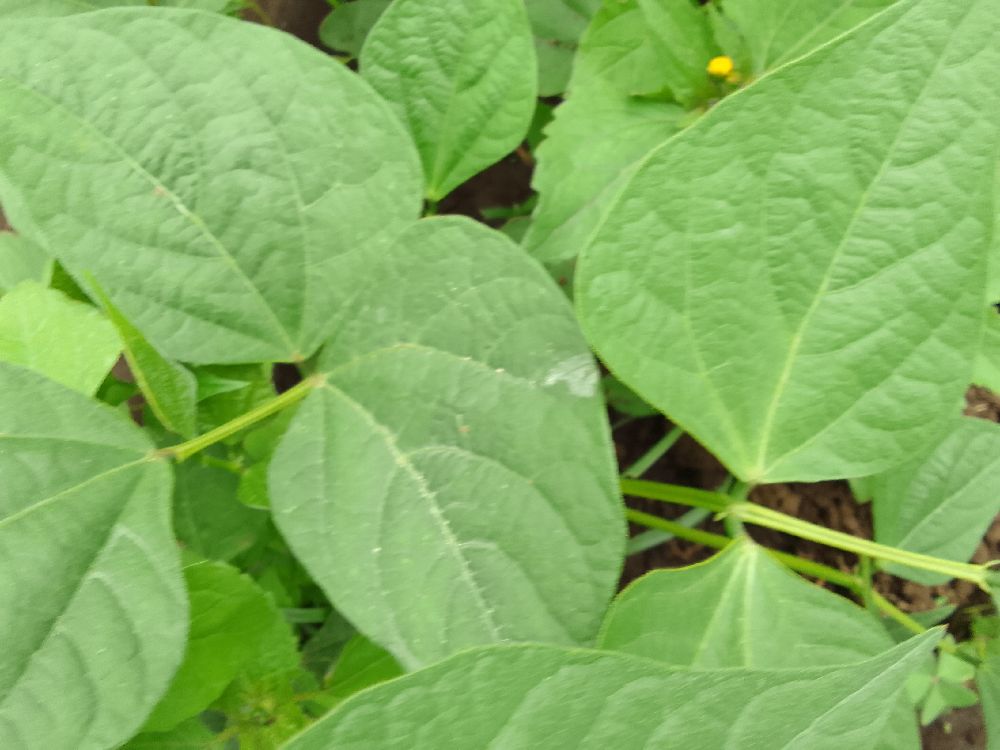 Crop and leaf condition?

common bean, healthy
